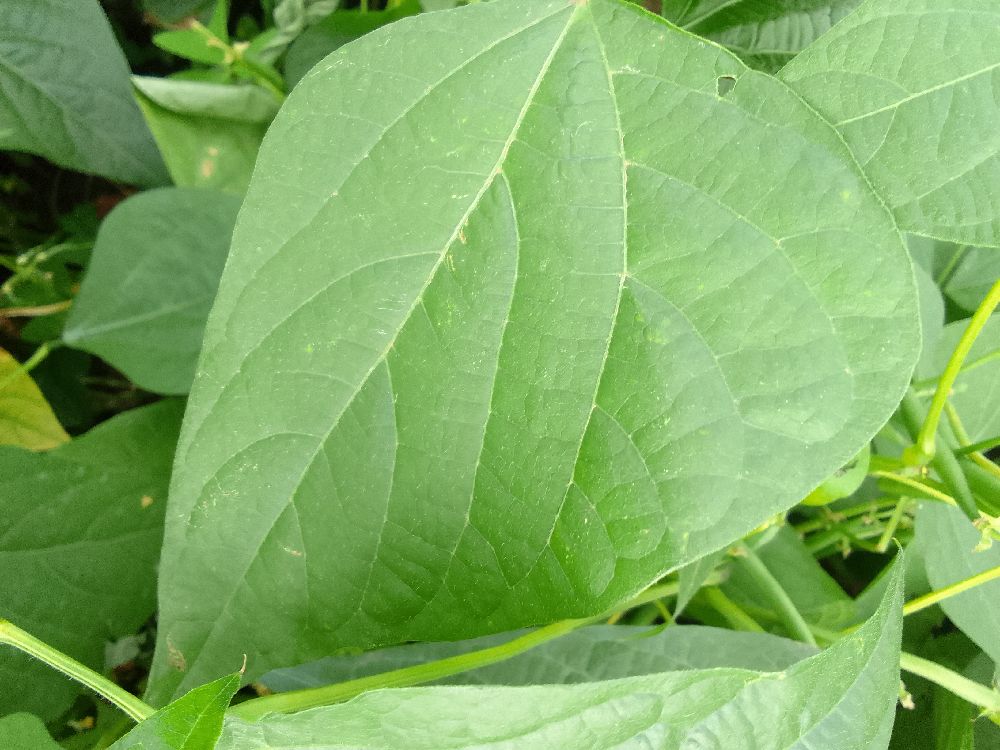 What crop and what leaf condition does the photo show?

common bean, healthy
